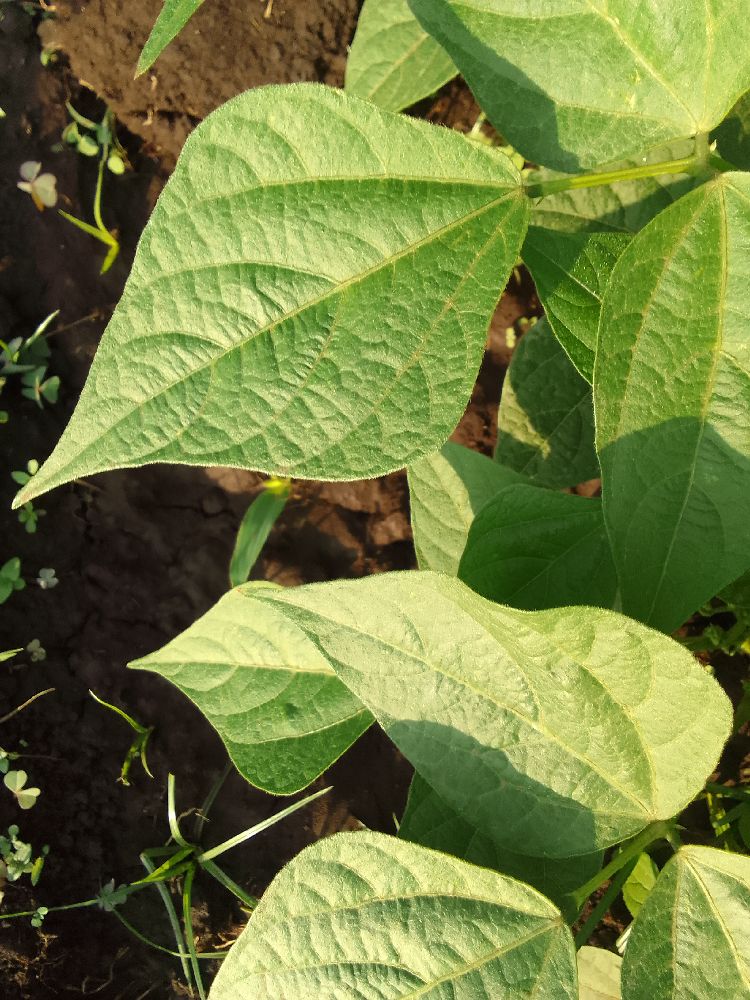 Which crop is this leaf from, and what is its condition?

common bean, healthy
